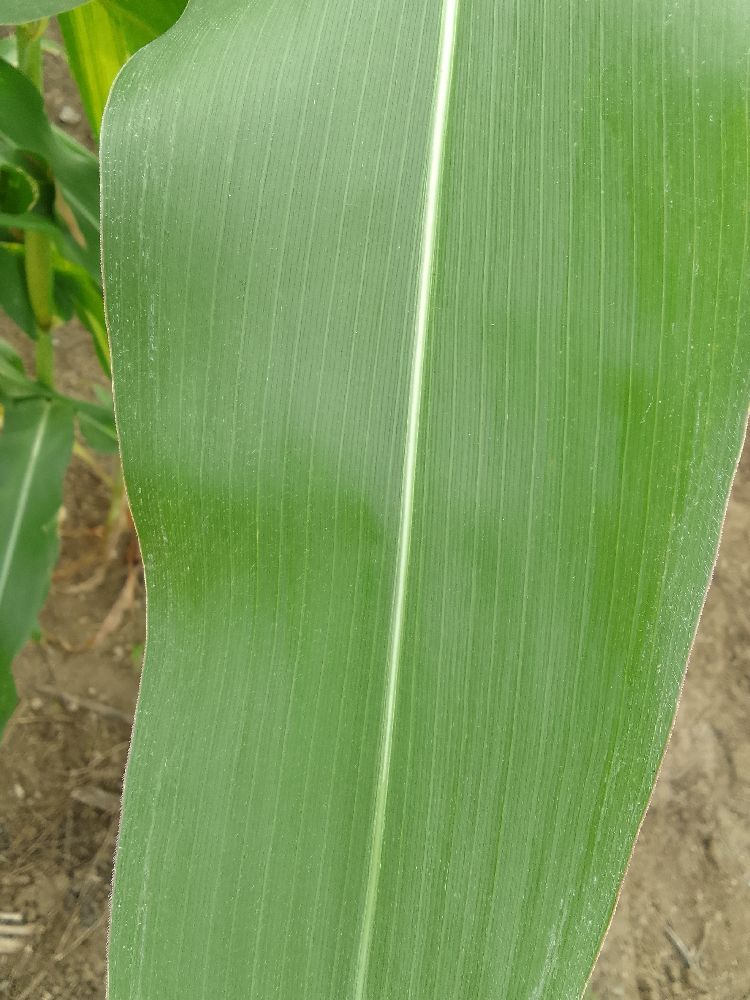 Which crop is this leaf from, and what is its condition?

maize, healthy
